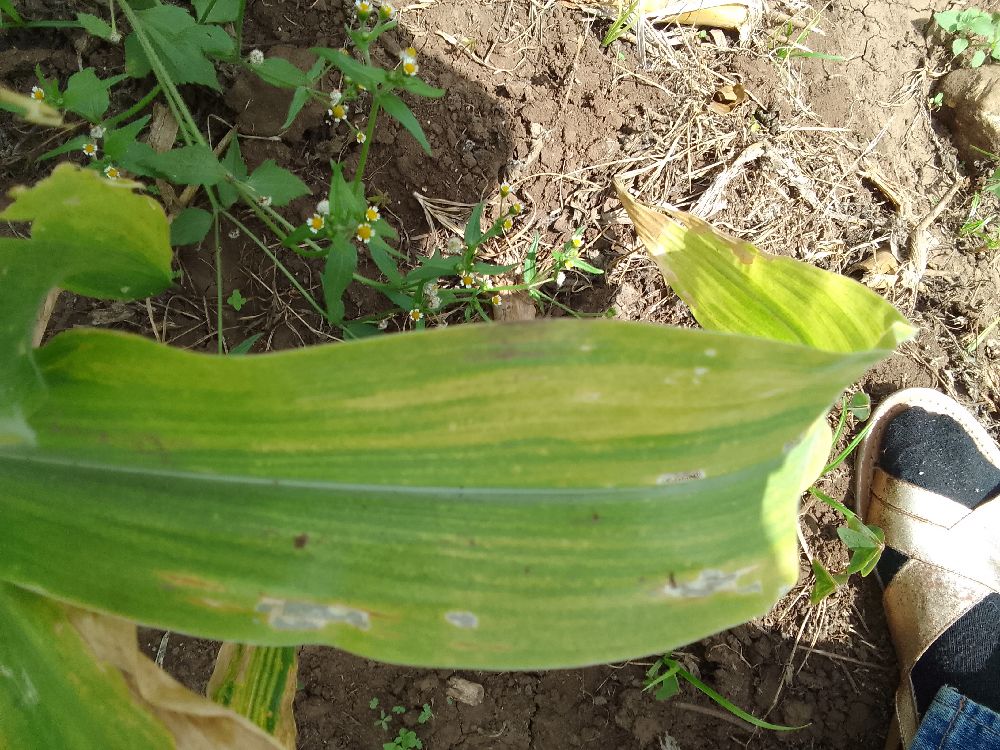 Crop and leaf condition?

maize, maize lethal necrosis
